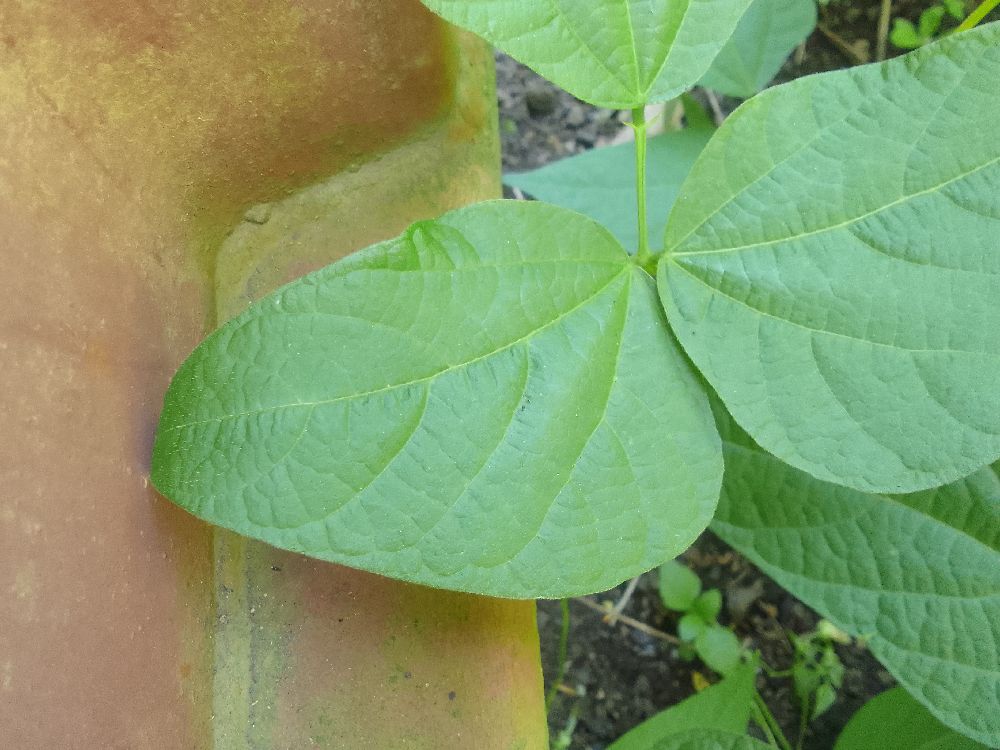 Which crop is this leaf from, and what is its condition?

common bean, healthy
